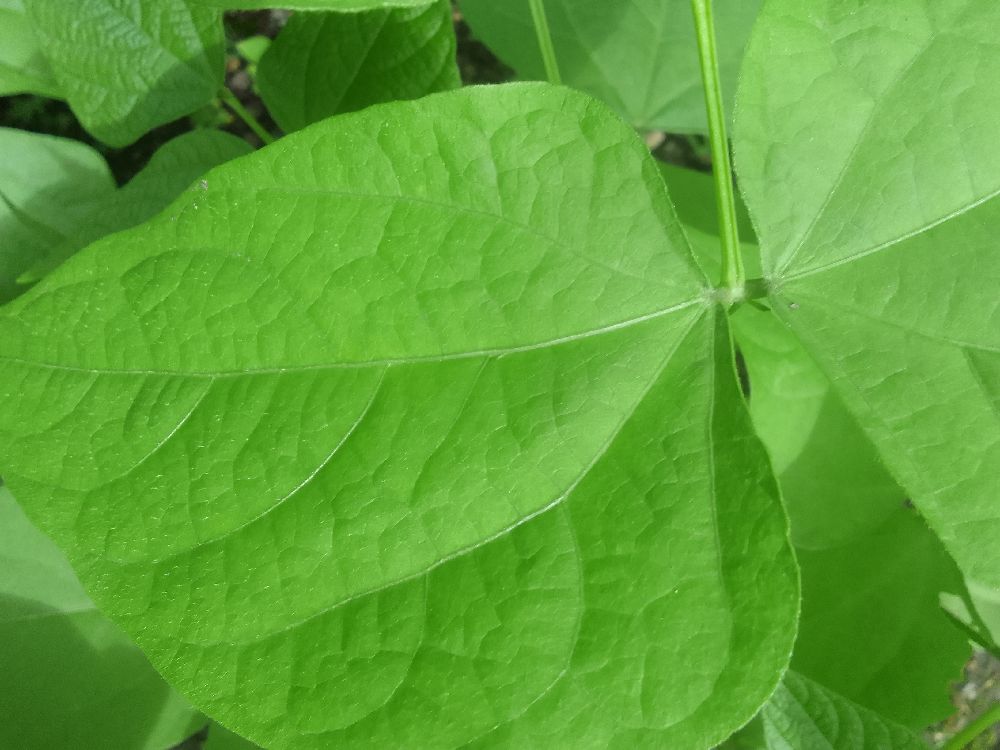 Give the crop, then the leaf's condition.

common bean, healthy
